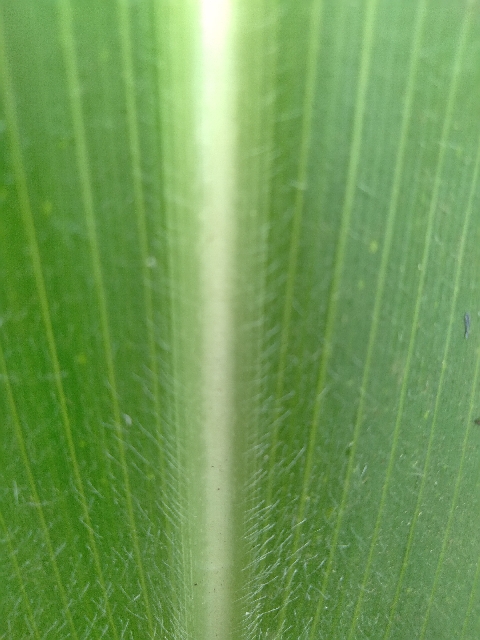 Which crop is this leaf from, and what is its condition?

maize, healthy
